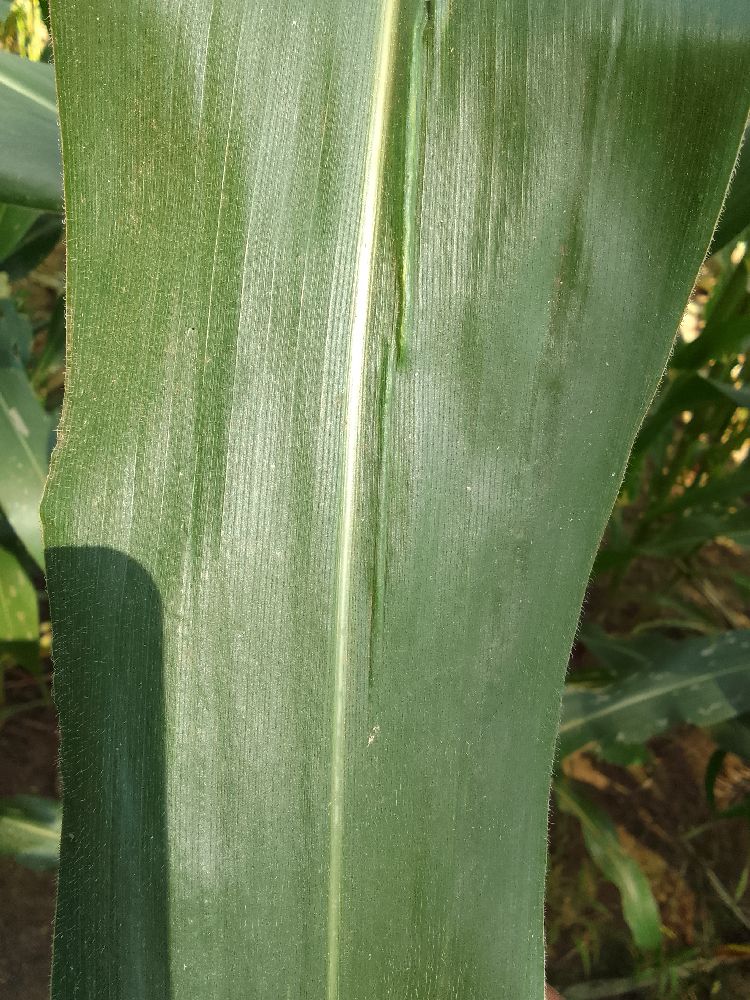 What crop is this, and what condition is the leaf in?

maize, healthy
